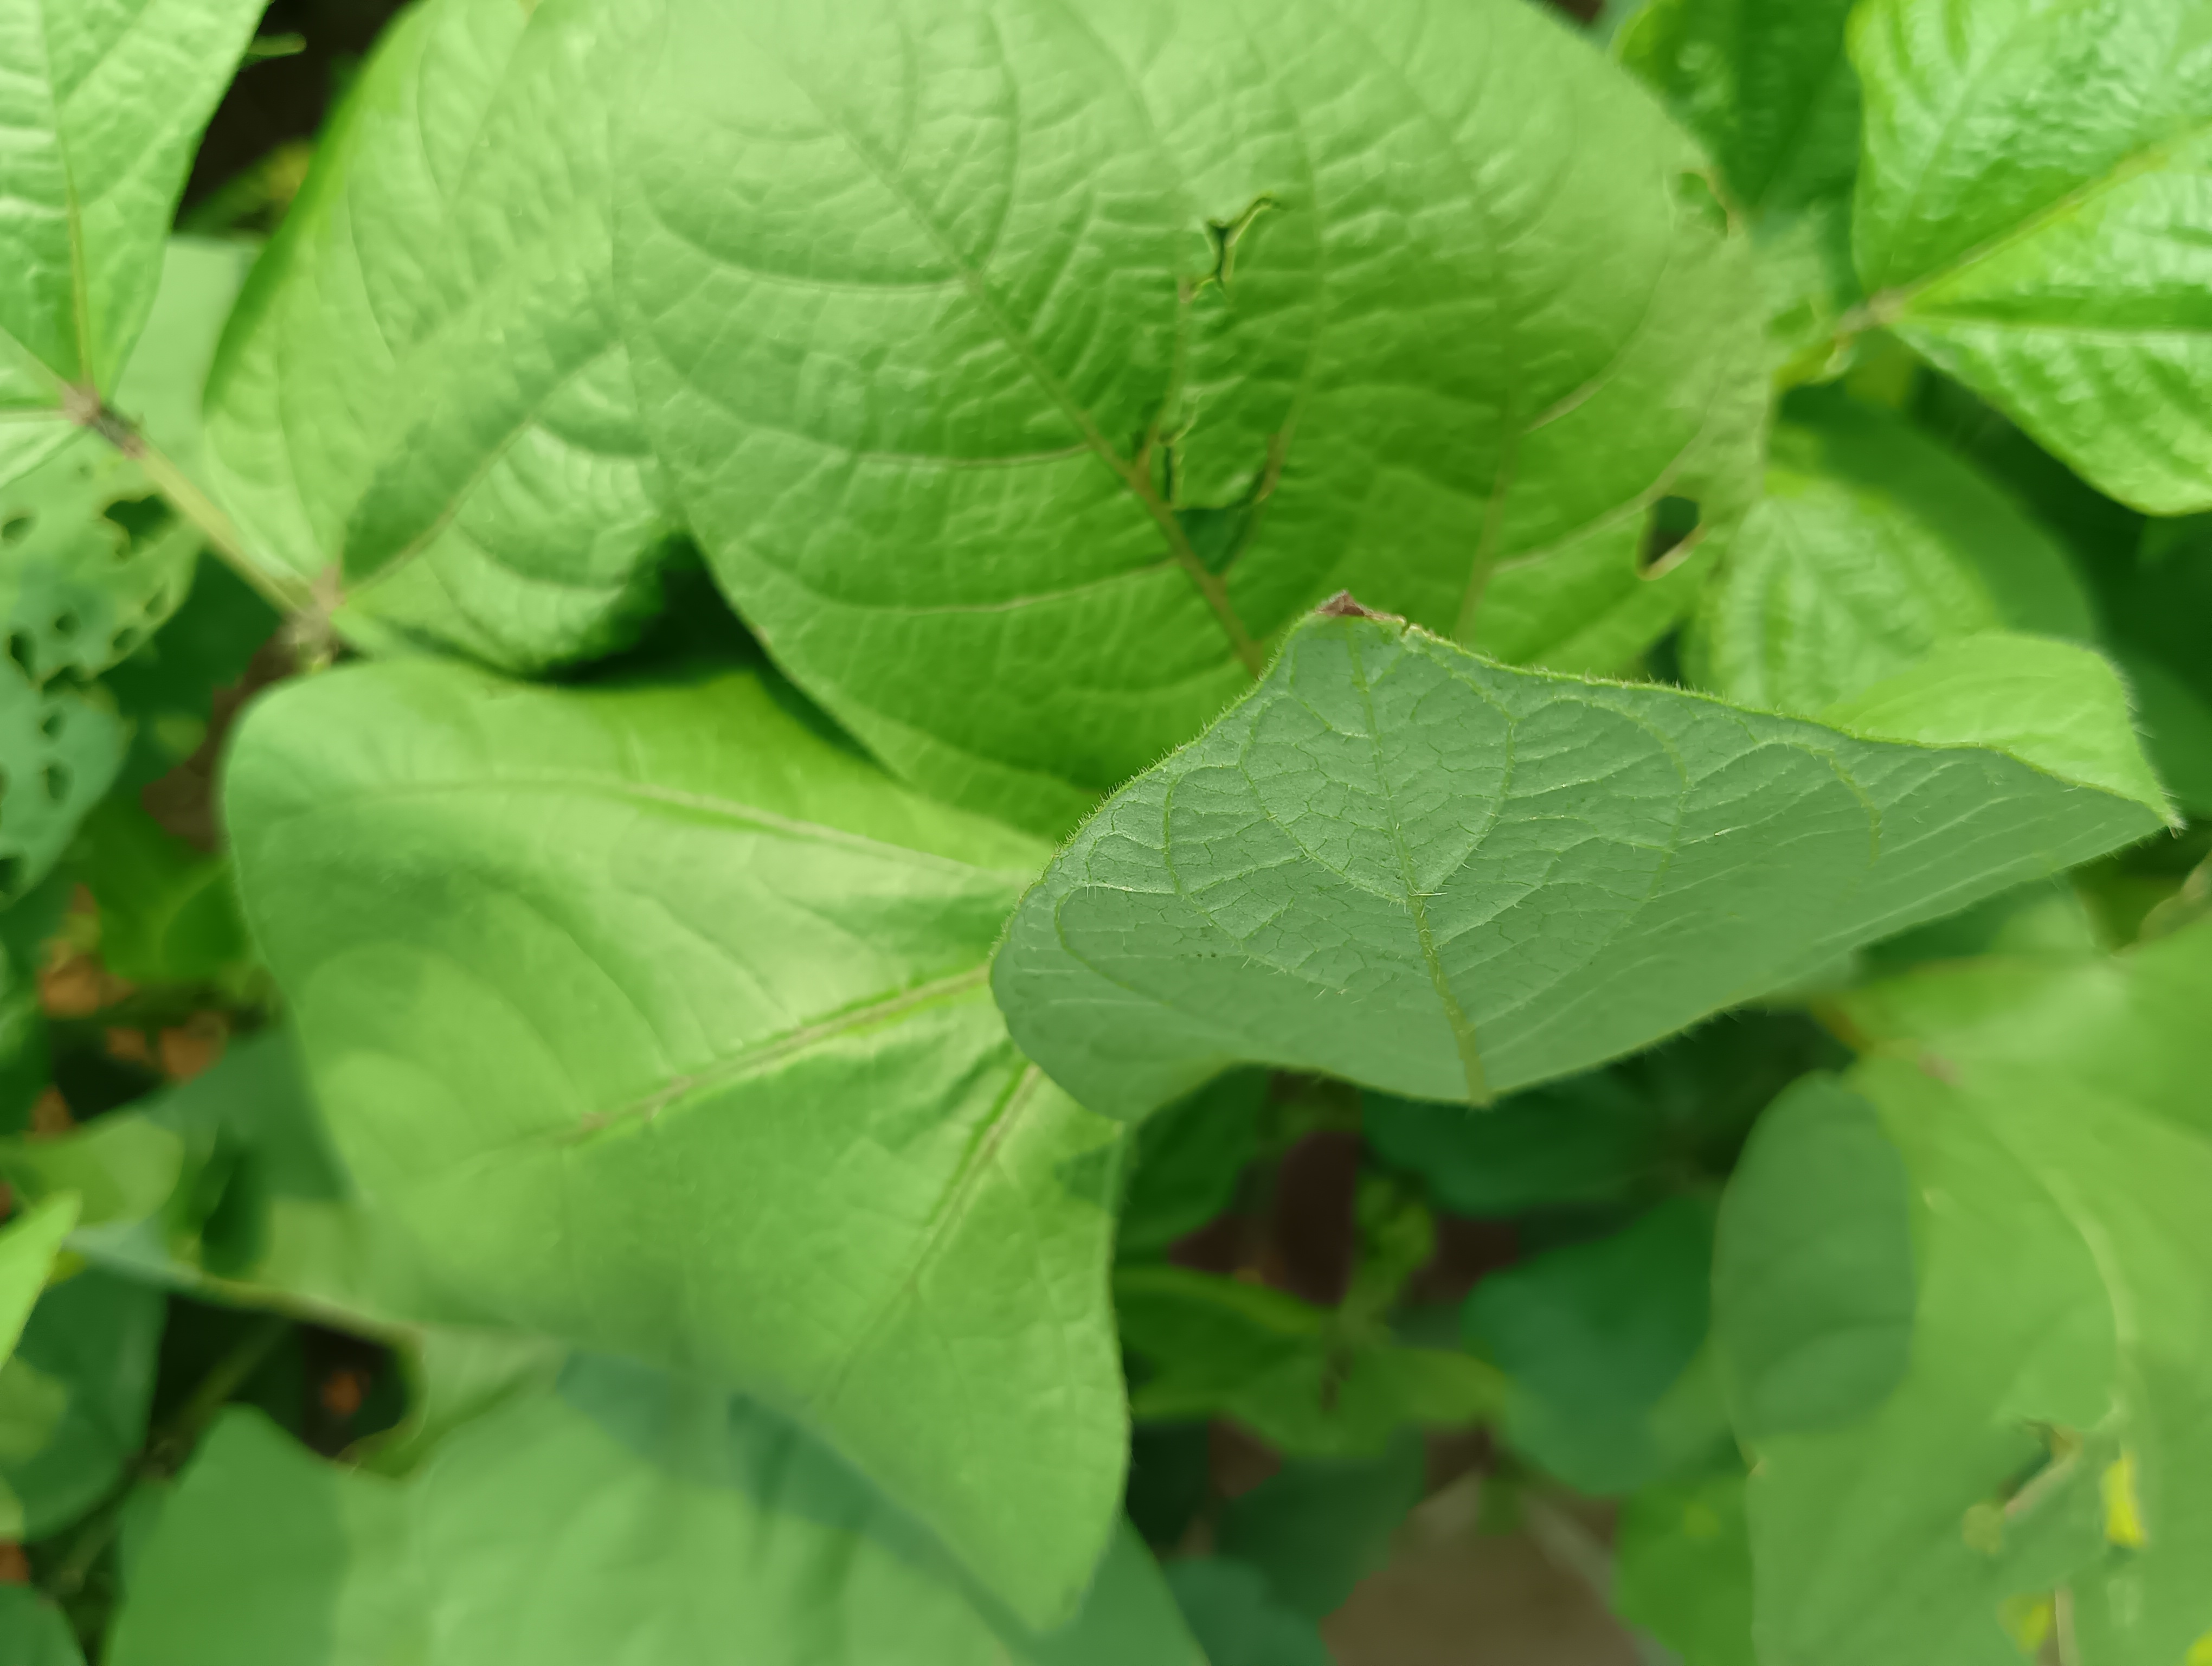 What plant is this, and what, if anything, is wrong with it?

mungbean, healthy
